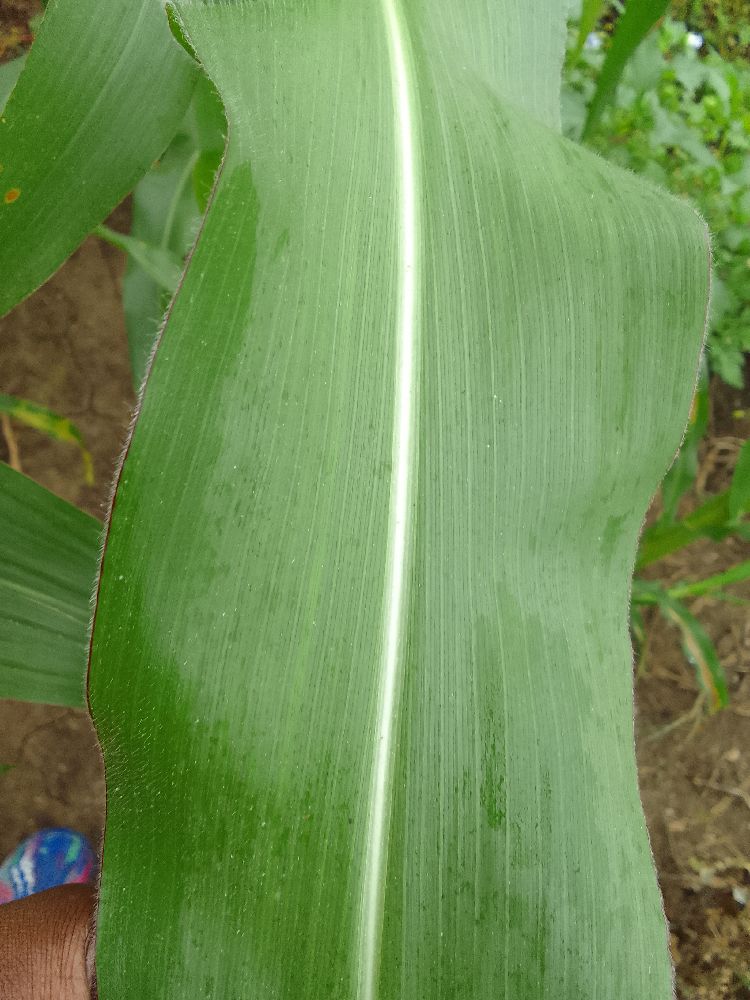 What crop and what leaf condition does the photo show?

maize, healthy
